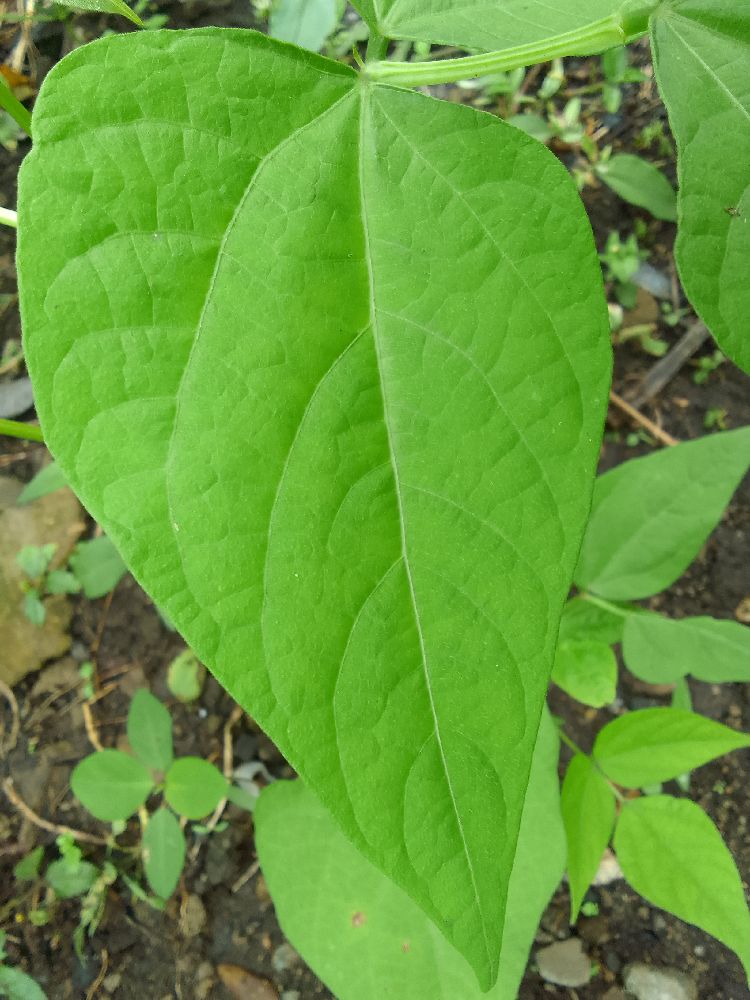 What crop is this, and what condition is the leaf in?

common bean, healthy
